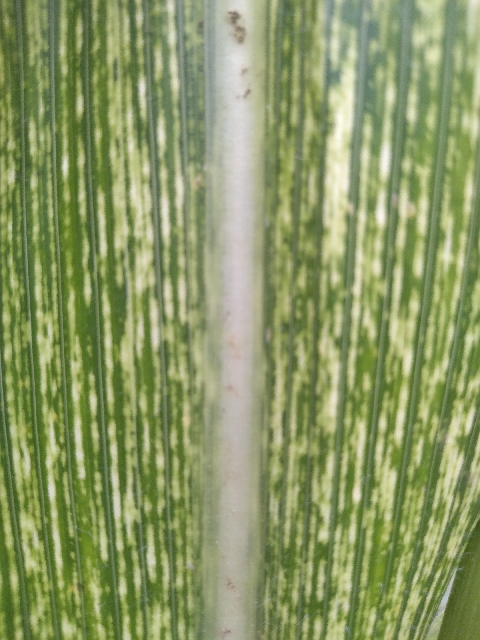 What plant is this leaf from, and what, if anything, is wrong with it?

maize, maize streak virus
